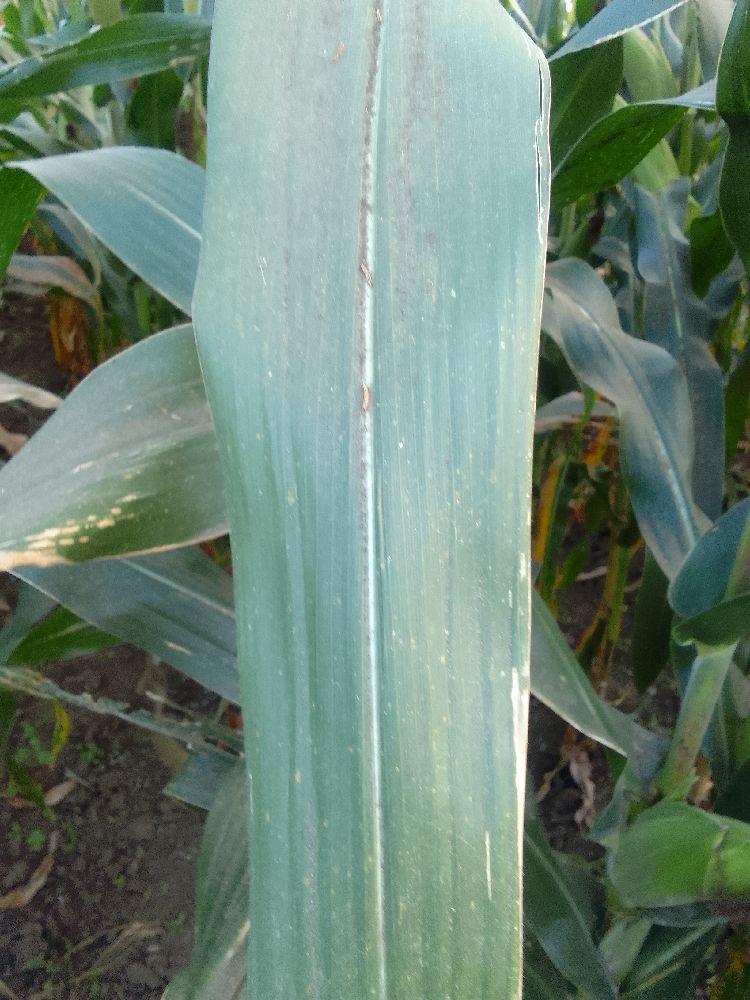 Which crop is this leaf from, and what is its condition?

maize, healthy
